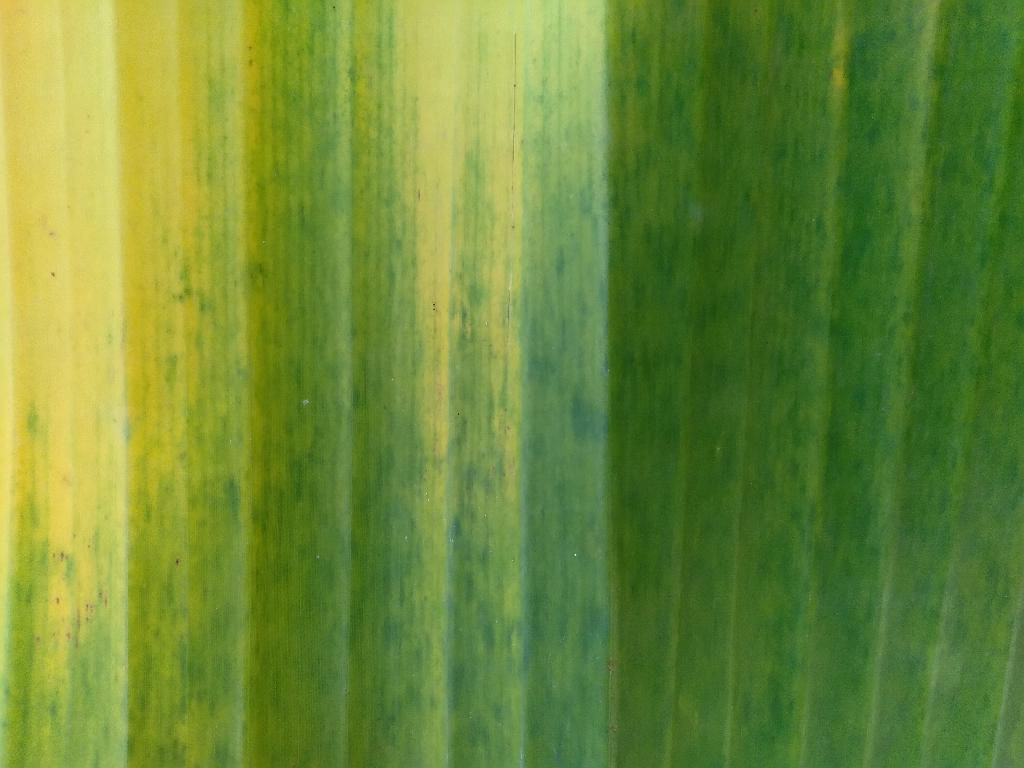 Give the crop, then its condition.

banana, fusarium wilt race 1
